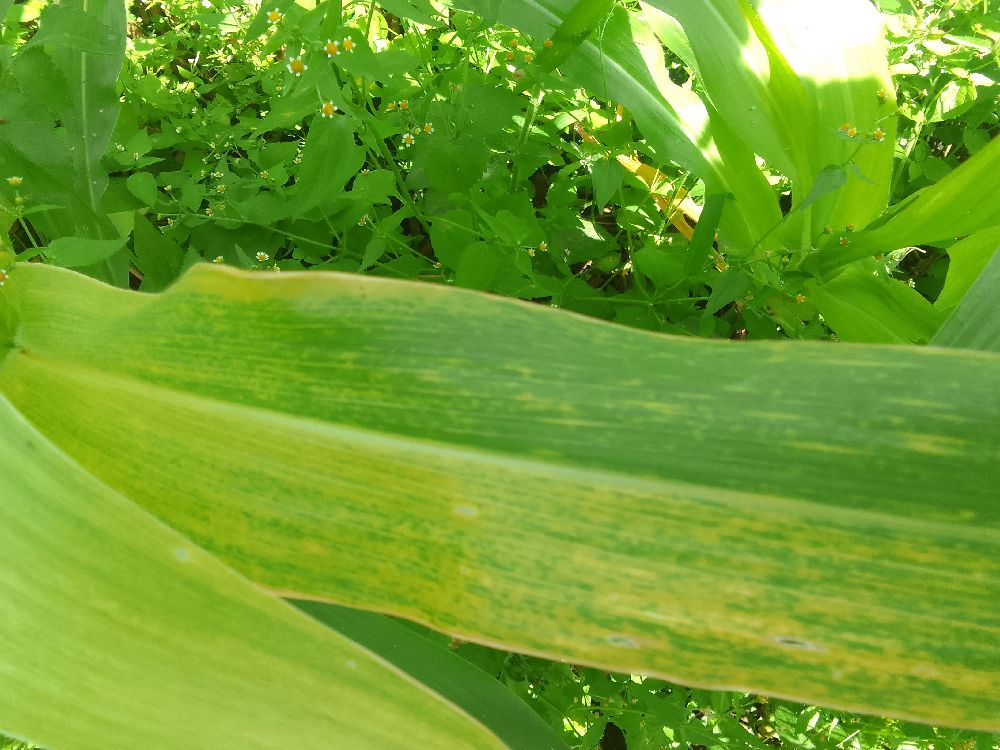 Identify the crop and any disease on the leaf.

maize, maize lethal necrosis
